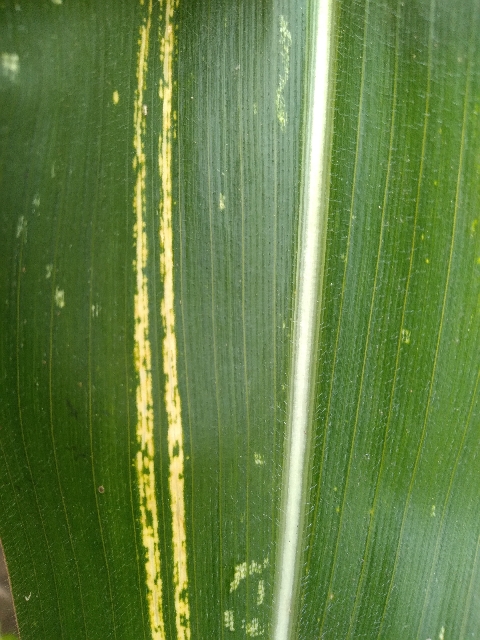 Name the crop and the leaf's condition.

maize, maize streak virus
